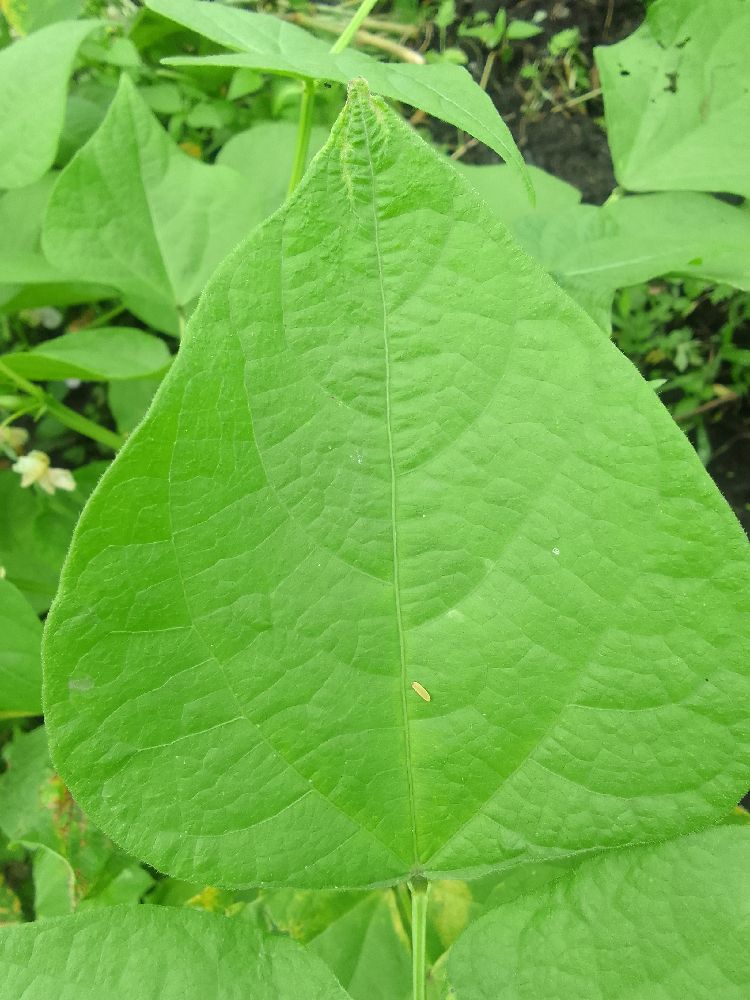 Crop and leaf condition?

common bean, healthy
